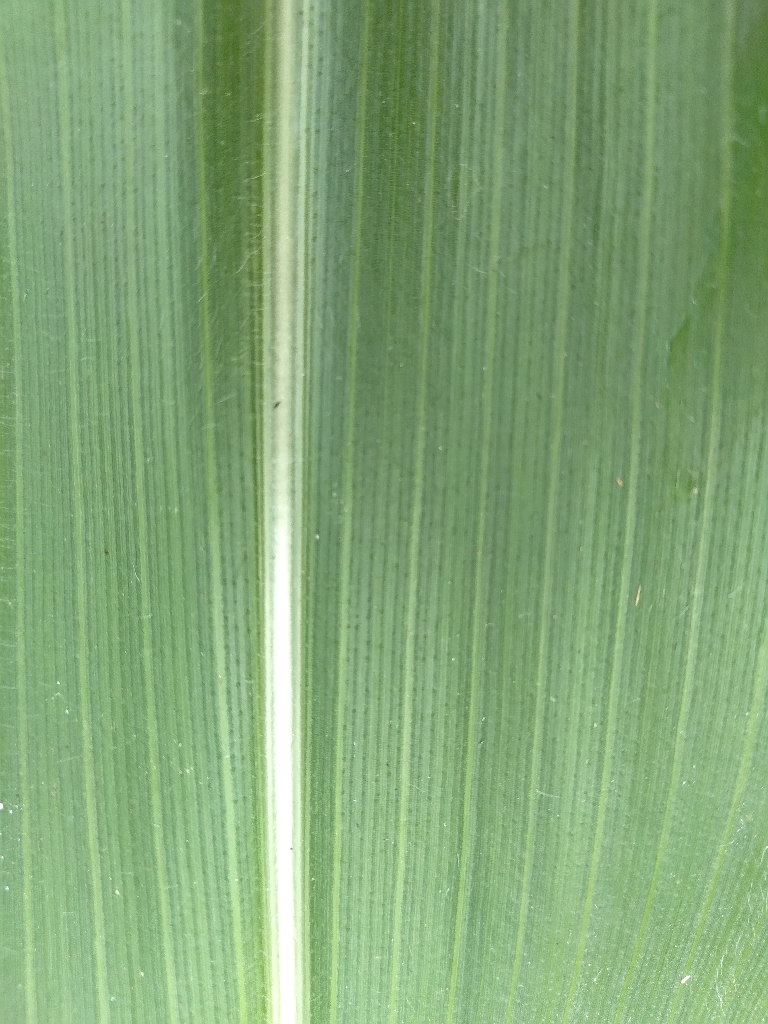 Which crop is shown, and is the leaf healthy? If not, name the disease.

maize, healthy
